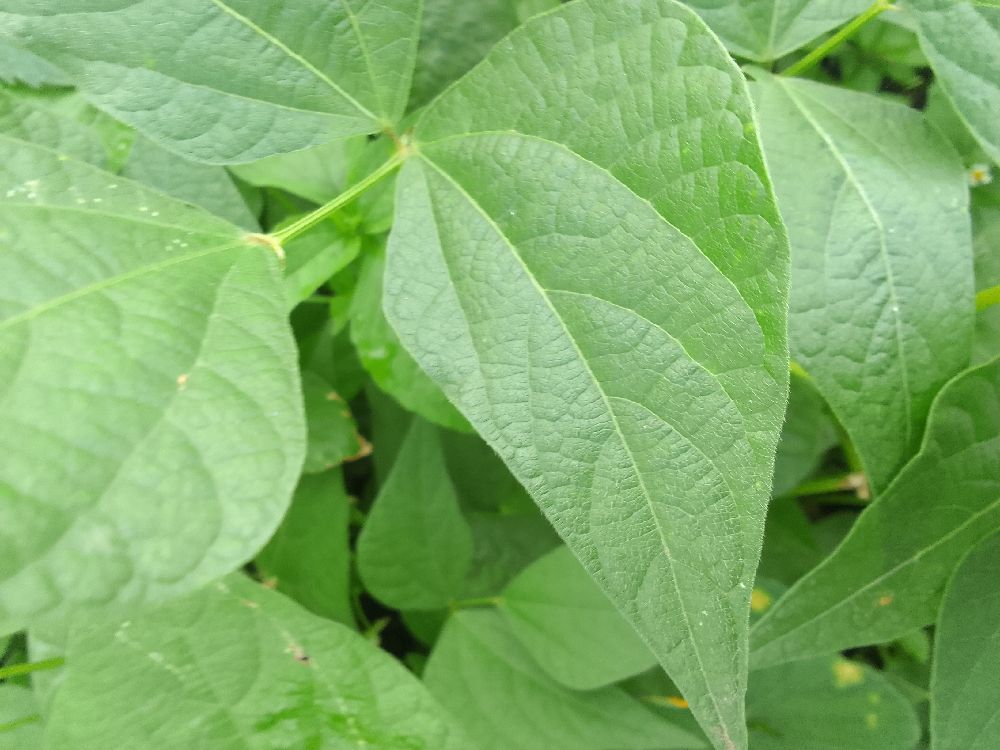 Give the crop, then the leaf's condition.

common bean, healthy
